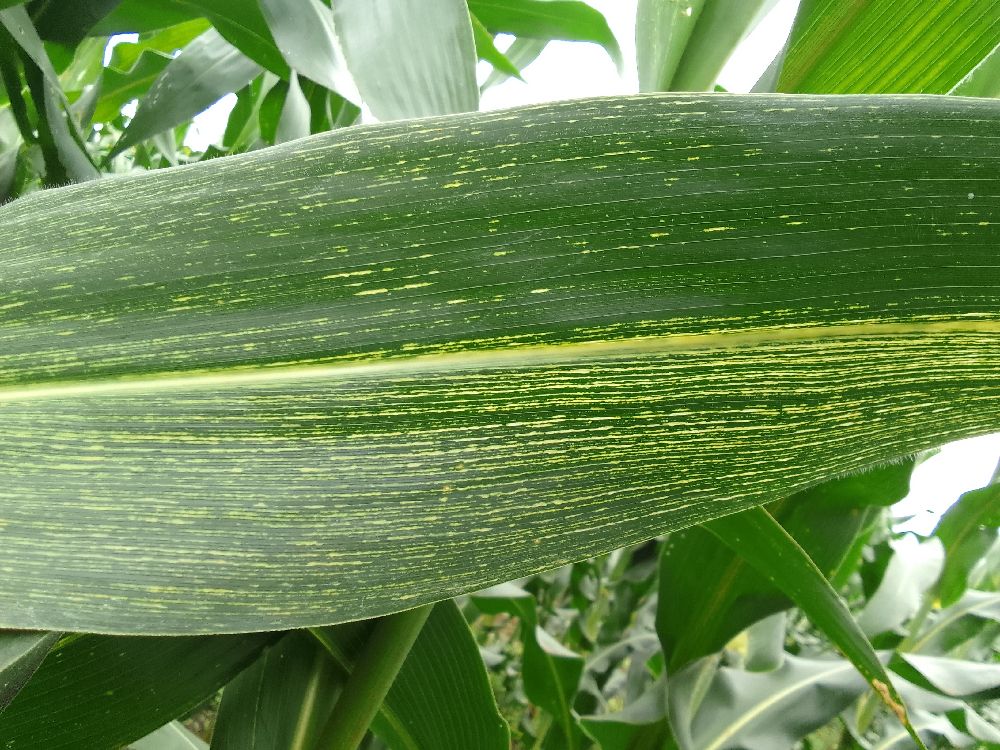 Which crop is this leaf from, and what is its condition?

maize, maize streak virus
